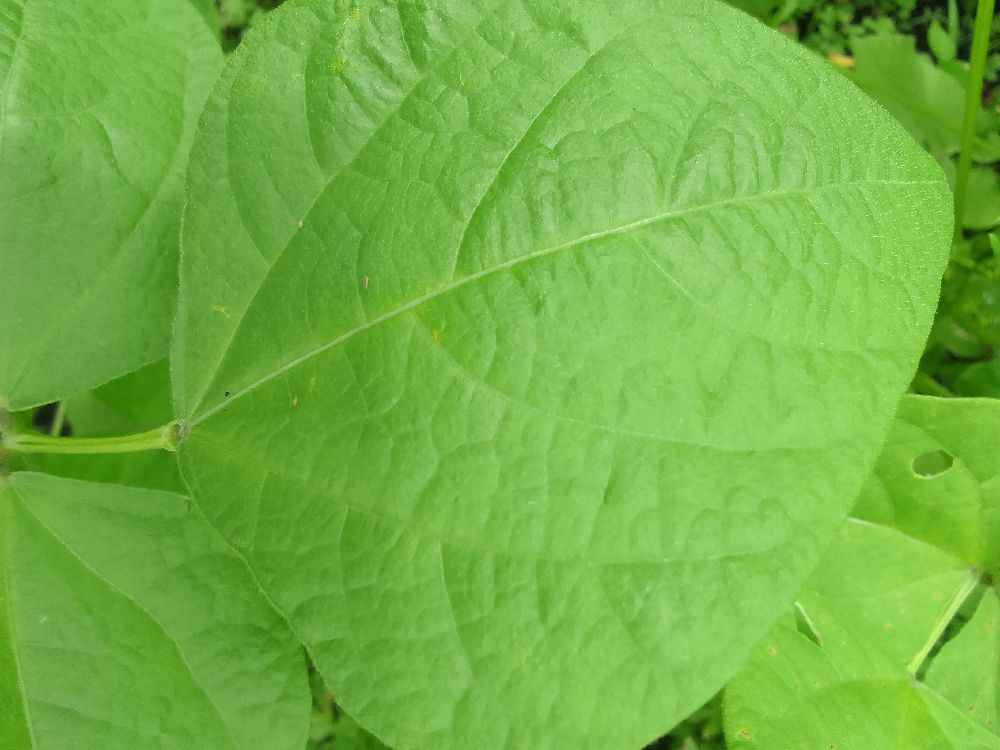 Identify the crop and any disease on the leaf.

common bean, healthy
